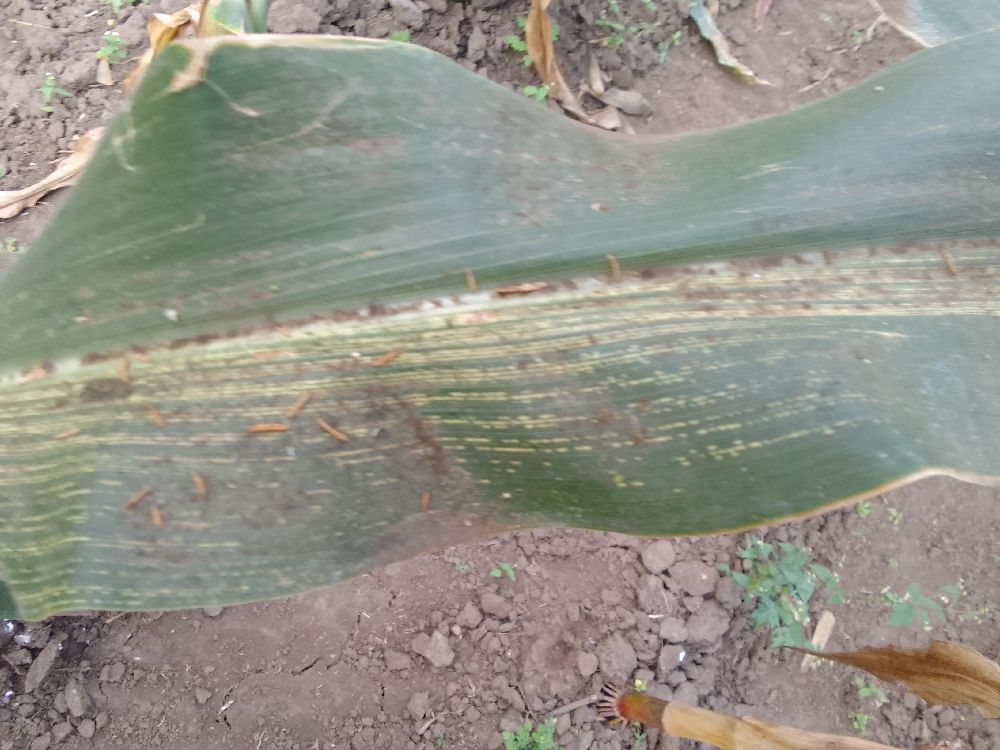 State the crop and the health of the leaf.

maize, maize streak virus
